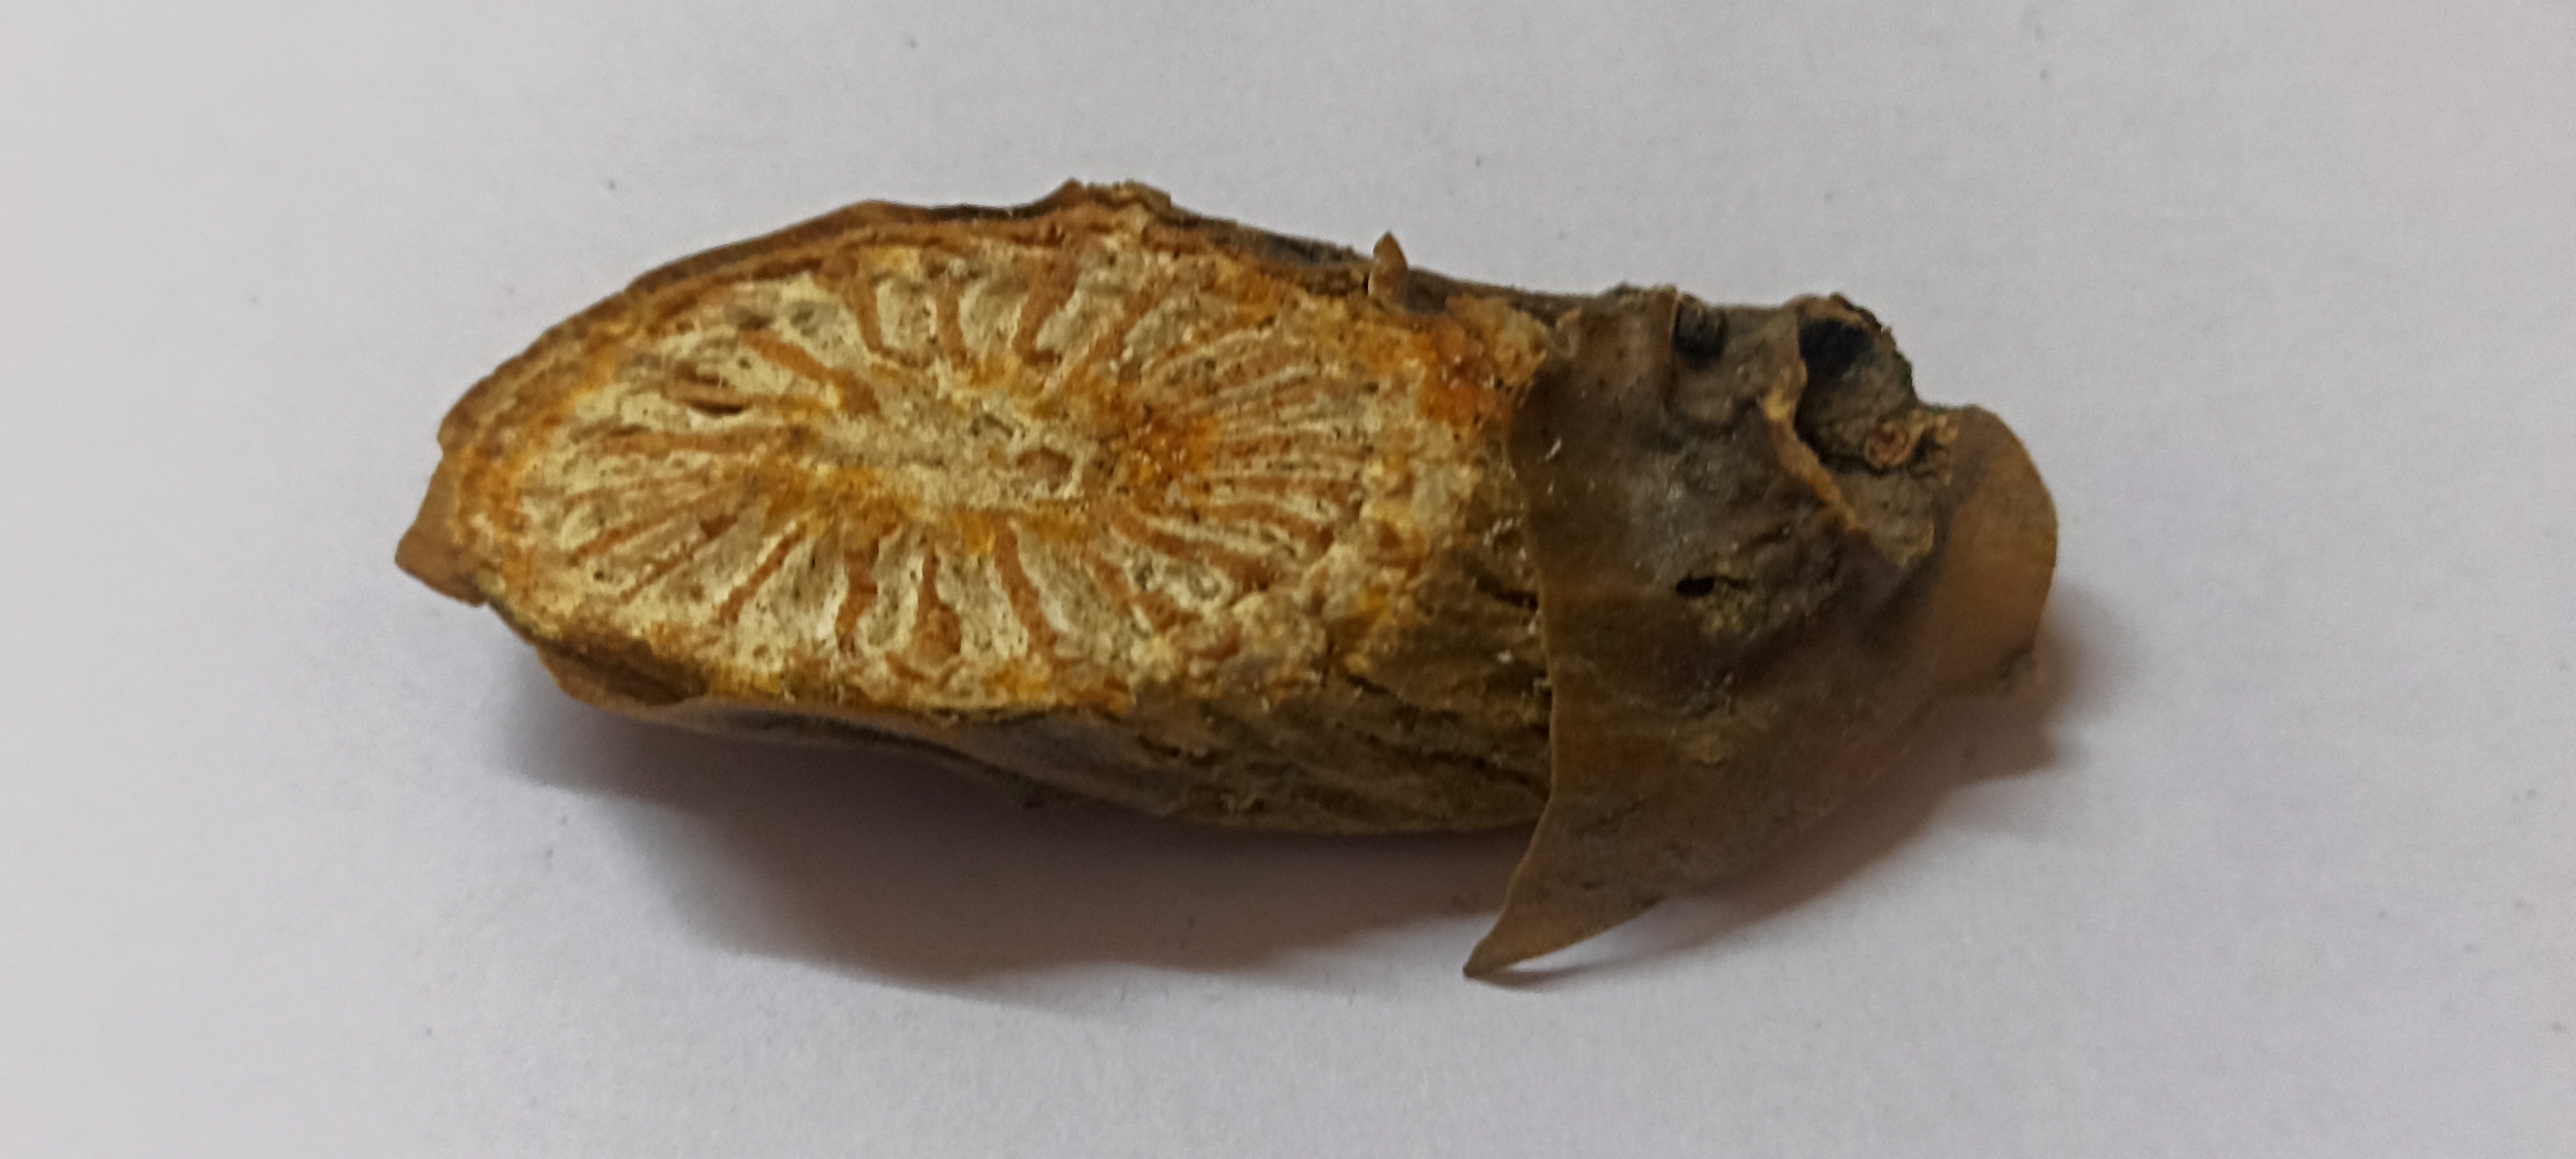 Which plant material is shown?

gulvel
